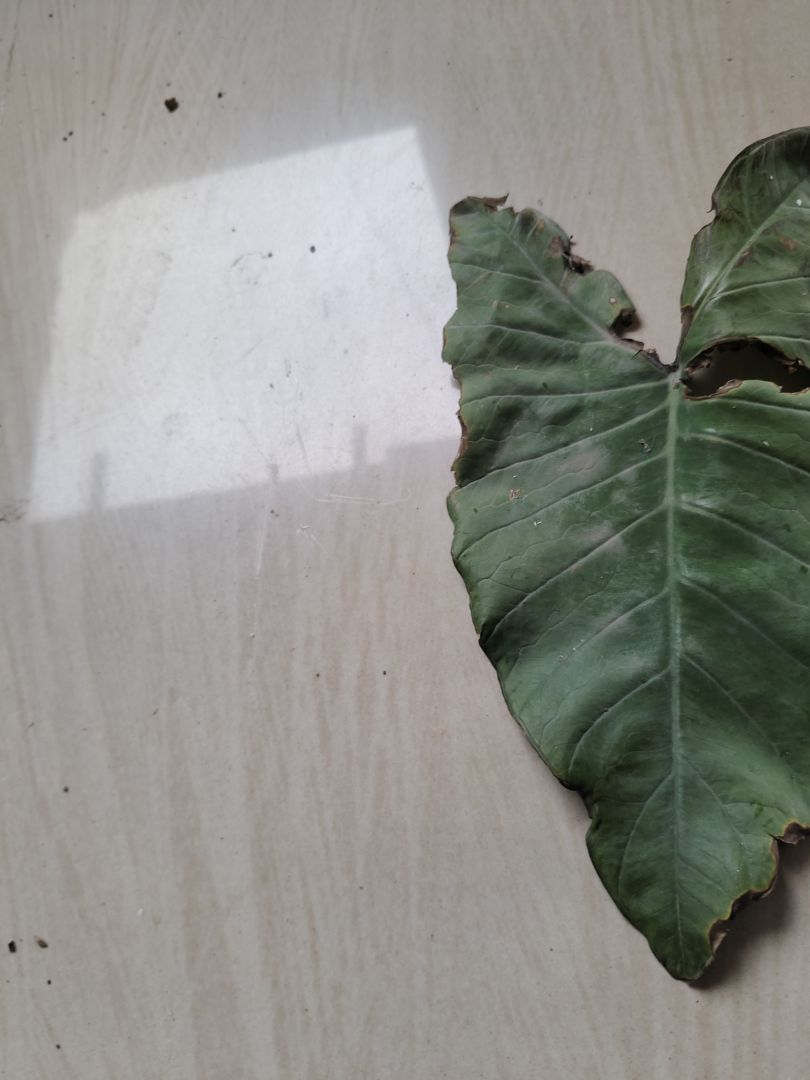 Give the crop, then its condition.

taro, leaf blight
